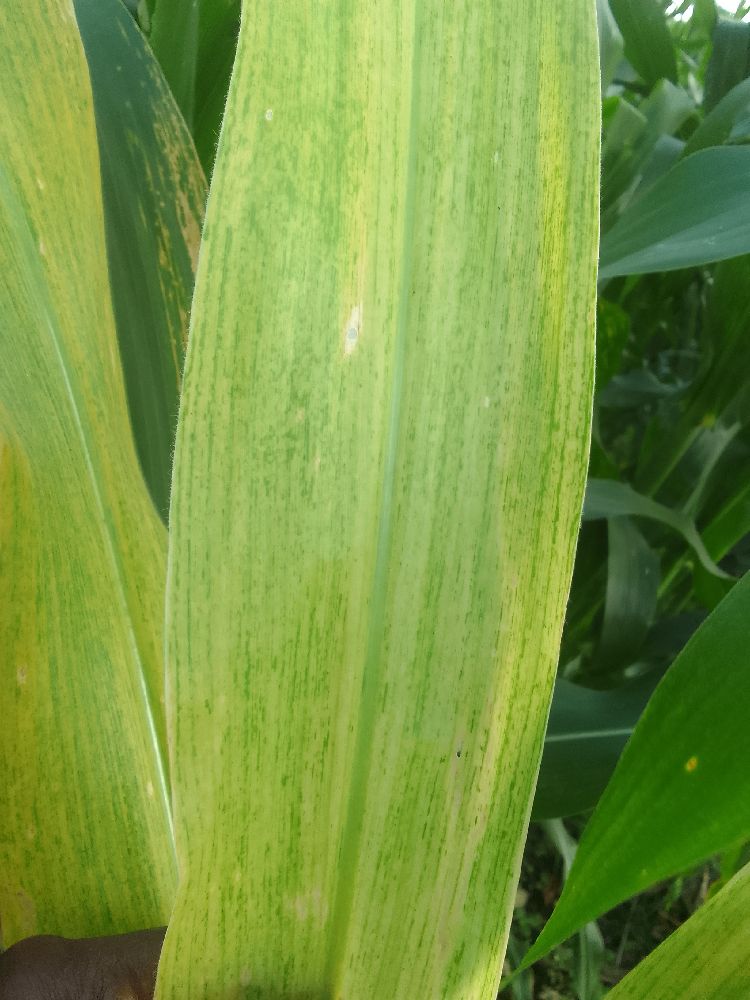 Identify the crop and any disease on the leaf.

maize, maize lethal necrosis
